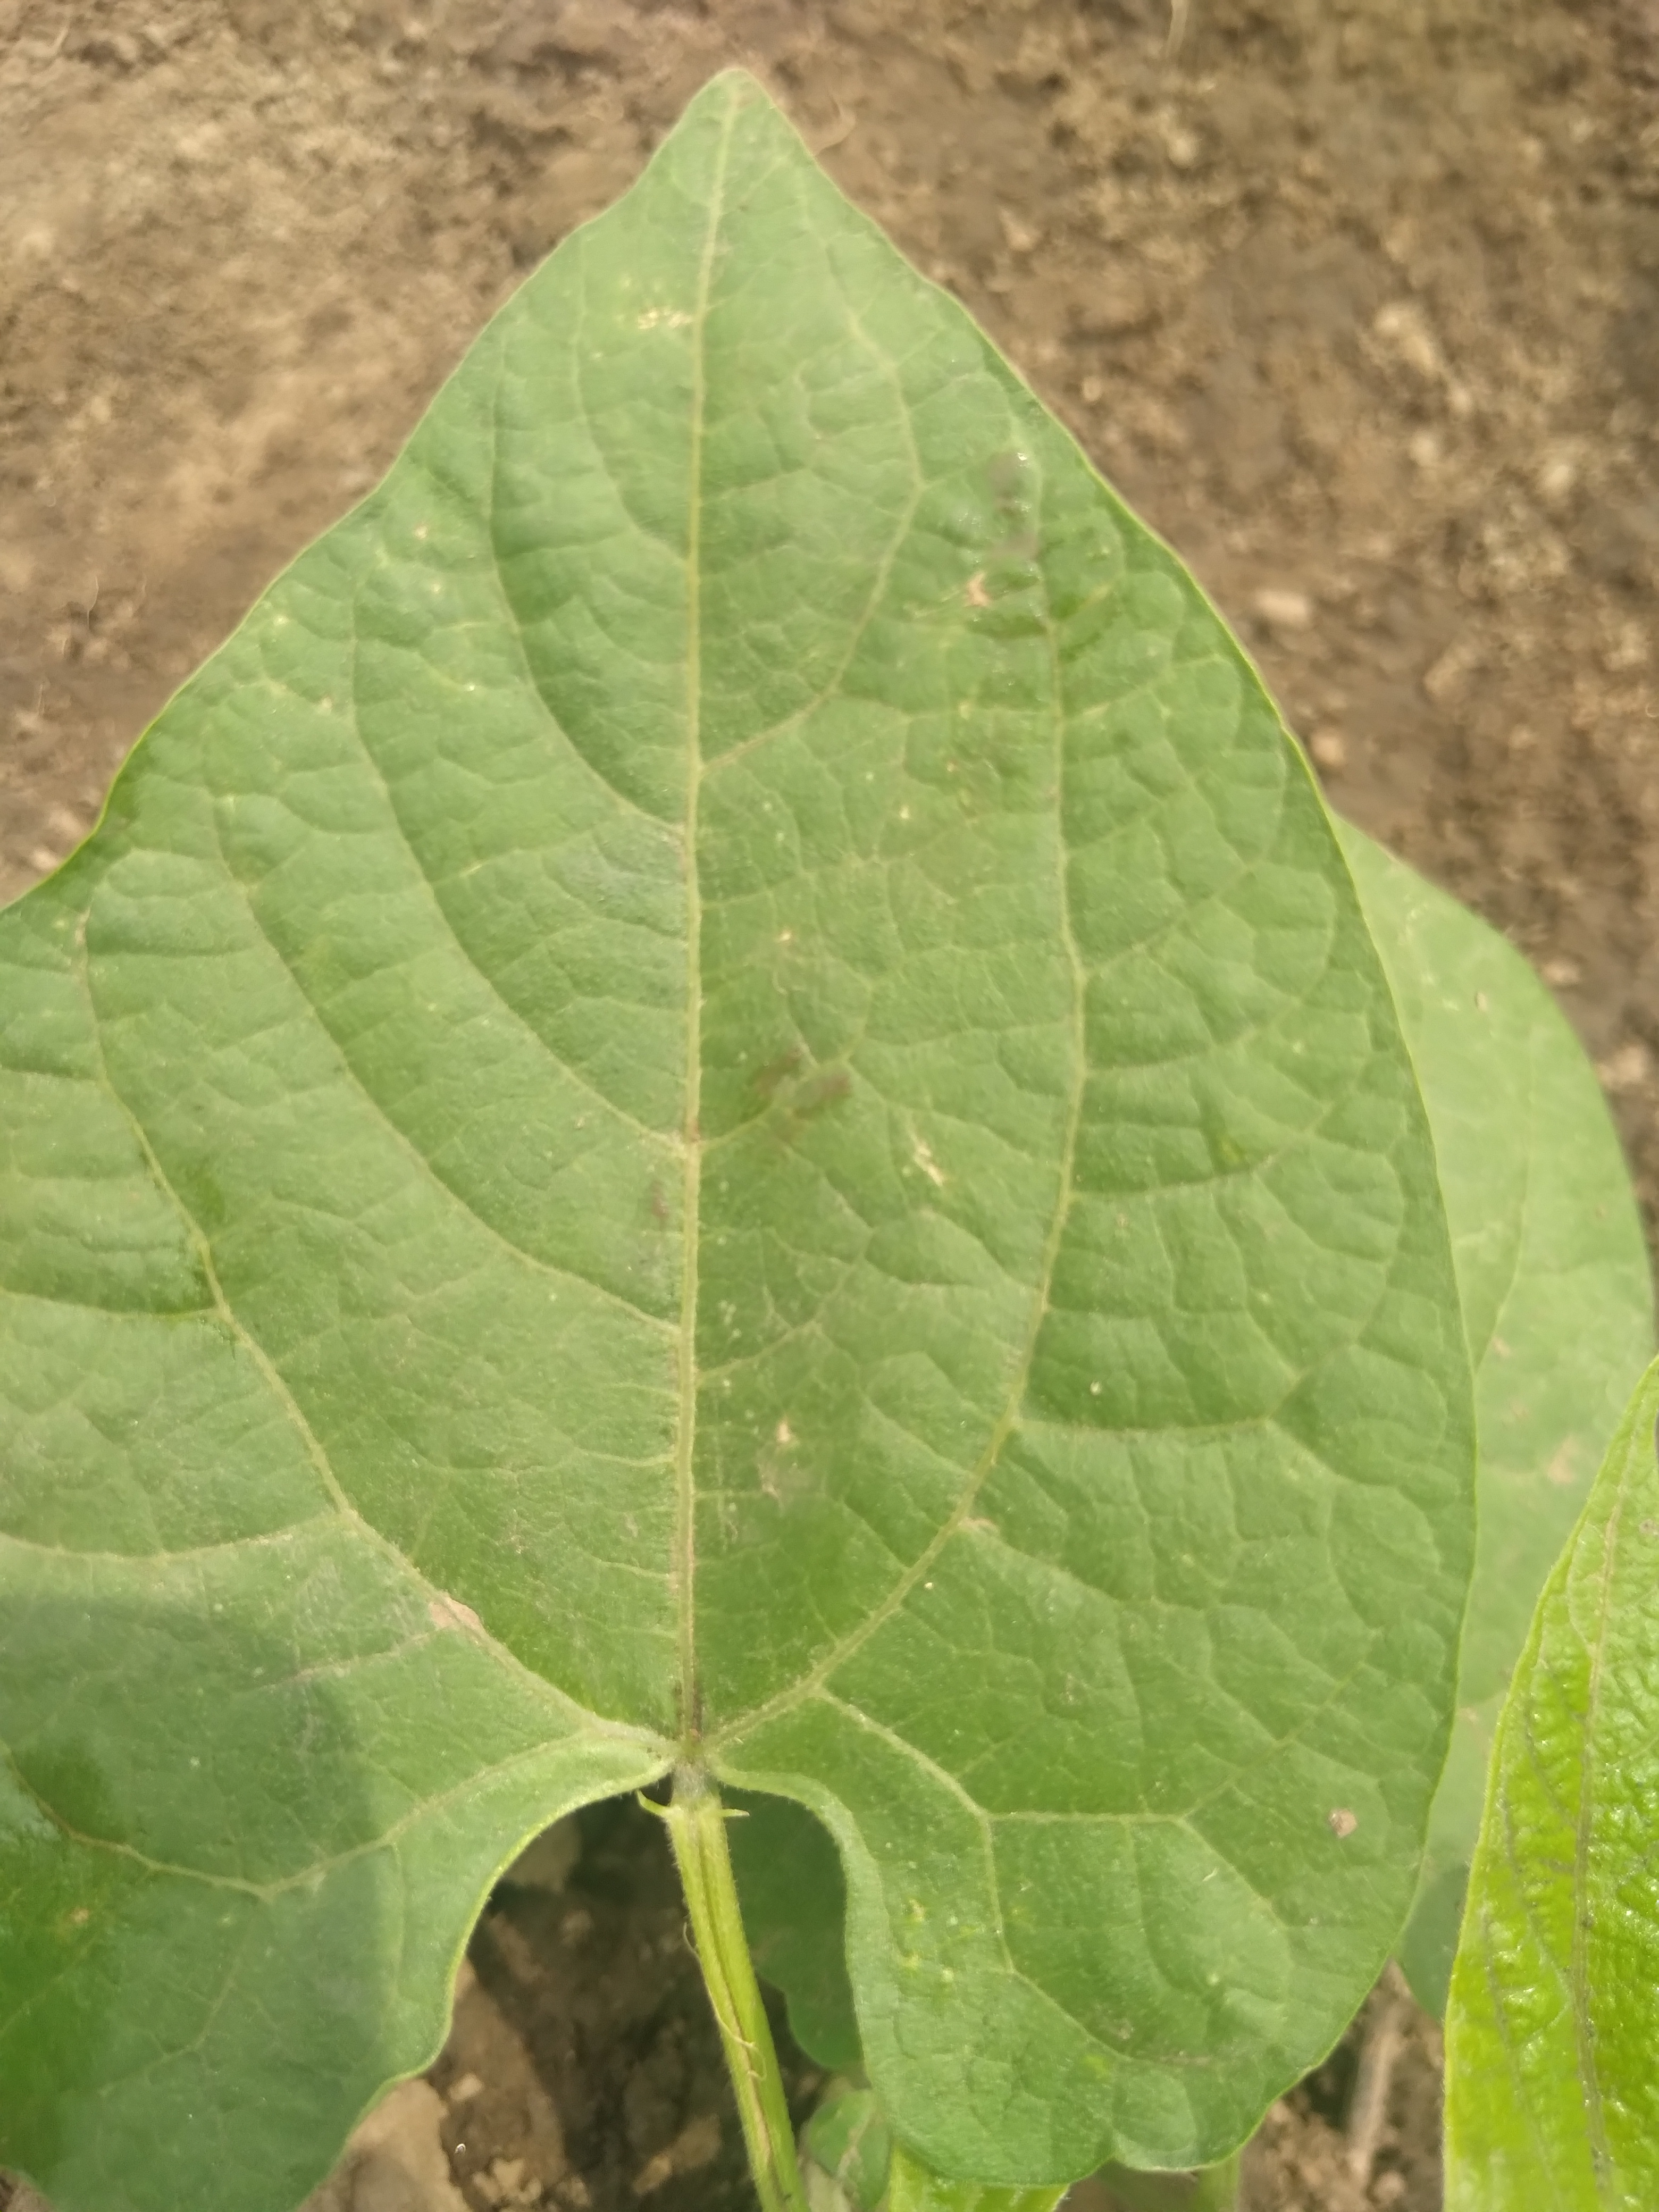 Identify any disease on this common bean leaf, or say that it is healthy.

healthy
